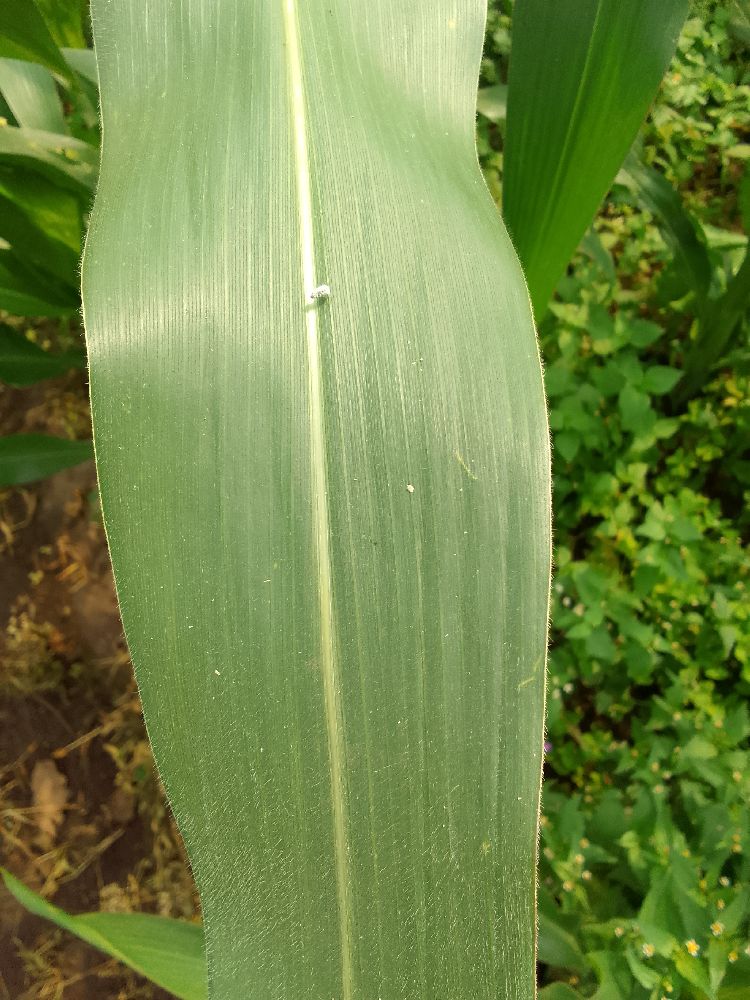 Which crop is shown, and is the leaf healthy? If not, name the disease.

maize, healthy
